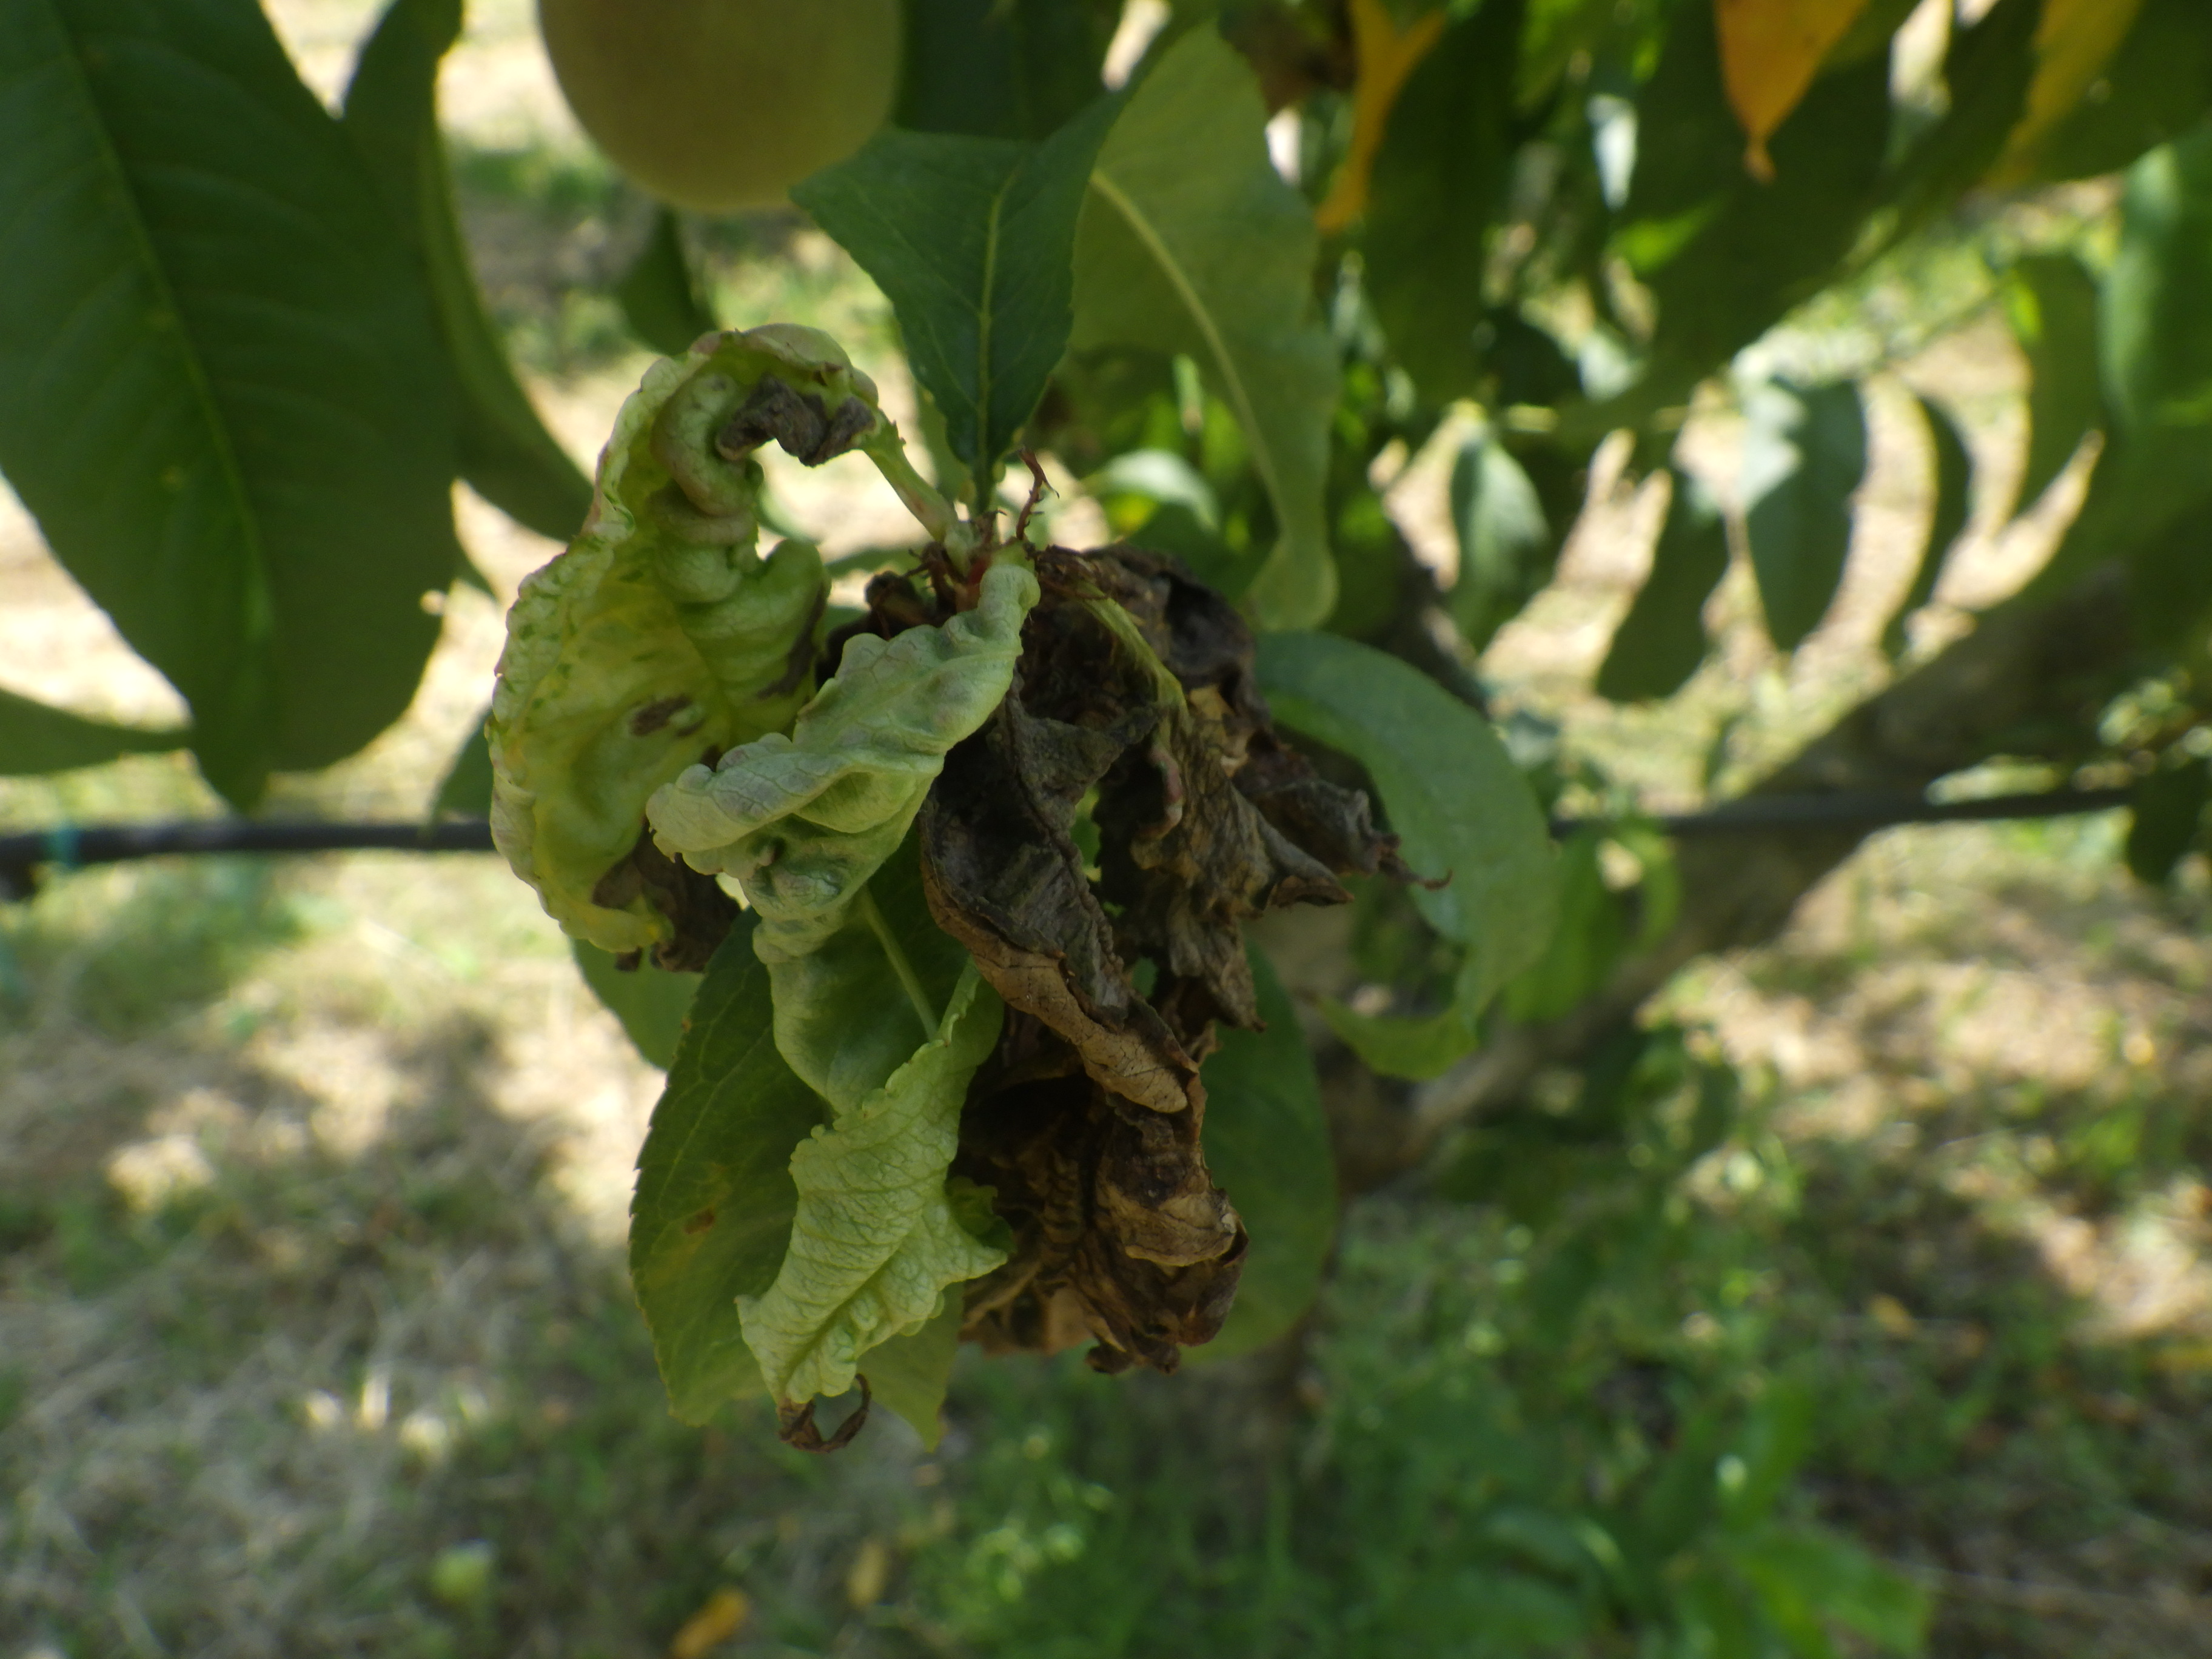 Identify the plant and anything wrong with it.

peach, peach leaf curl, shot hole disease
